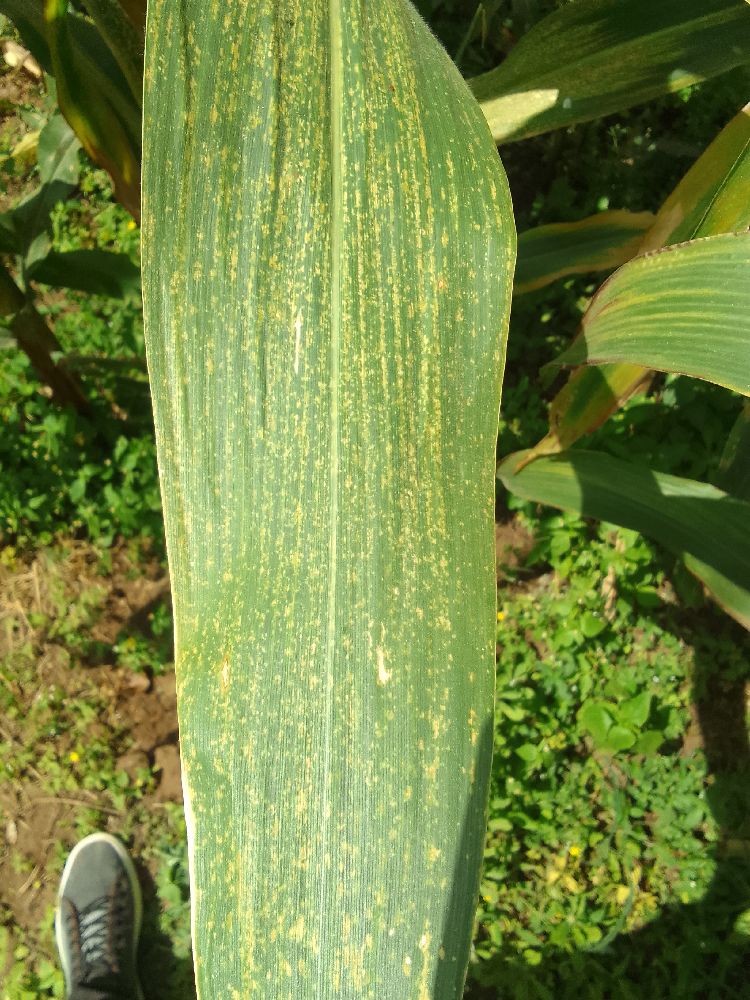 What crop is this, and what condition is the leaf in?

maize, maize streak virus
